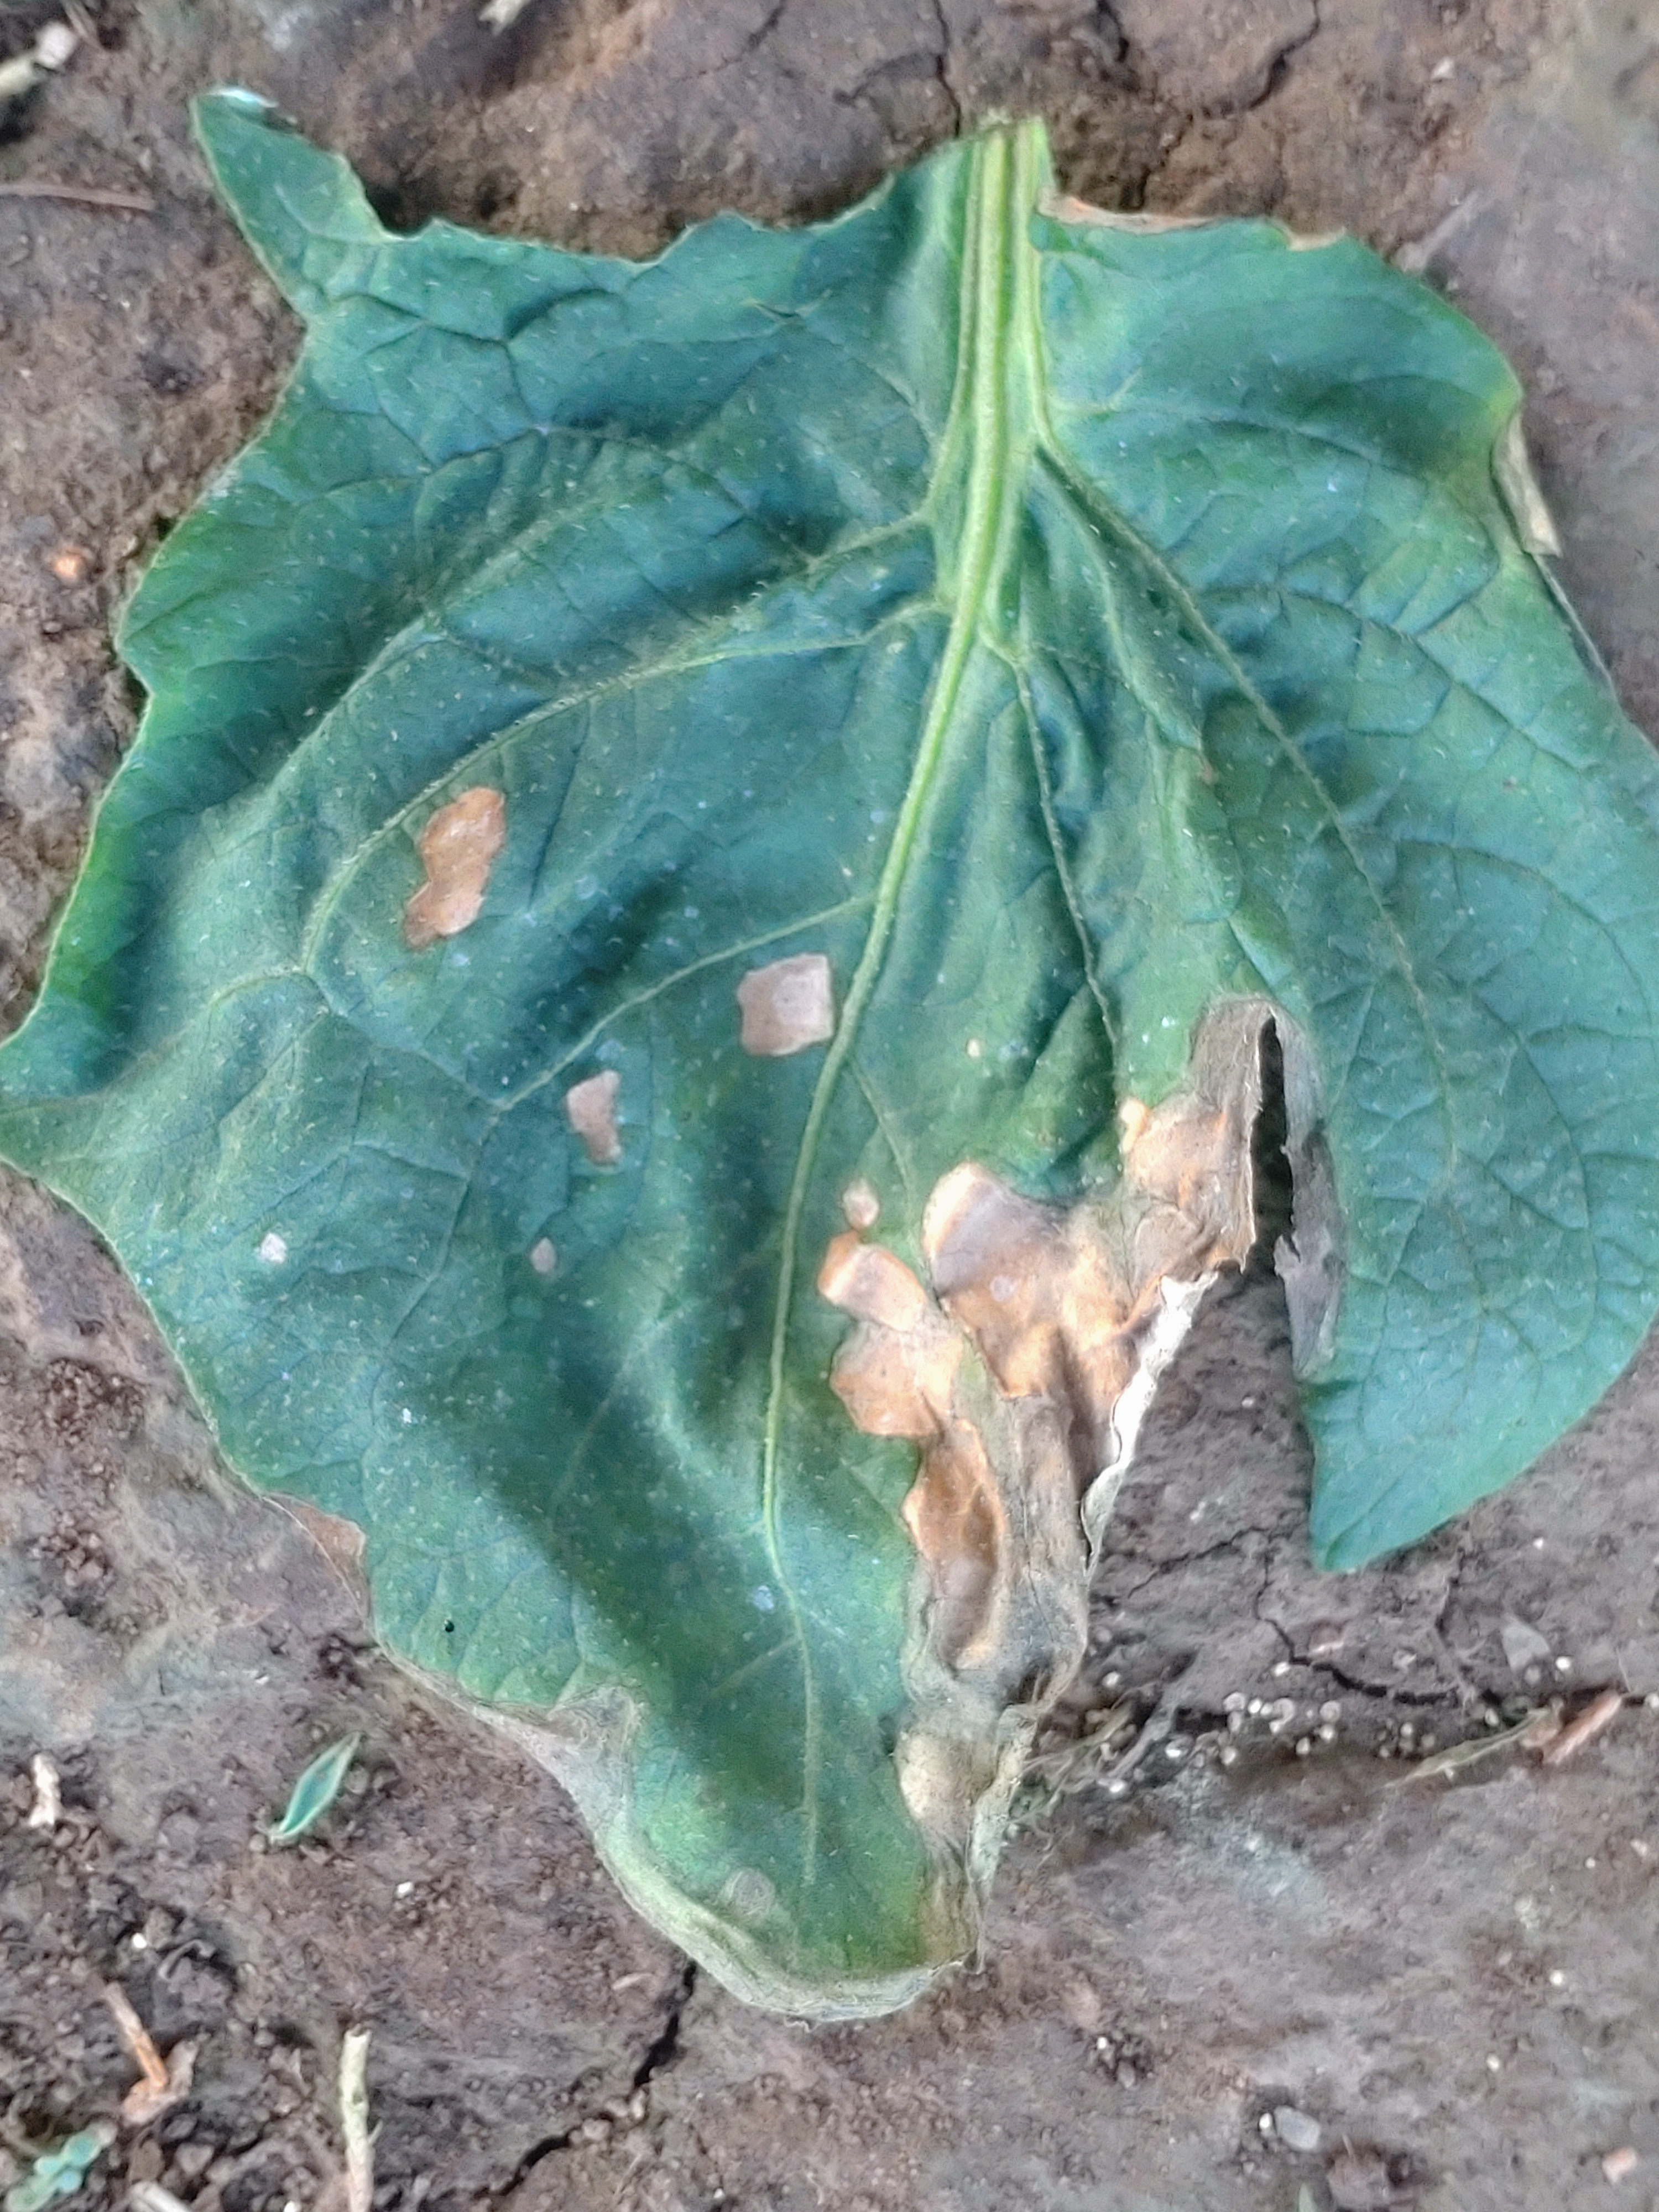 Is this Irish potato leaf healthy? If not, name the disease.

early blight
